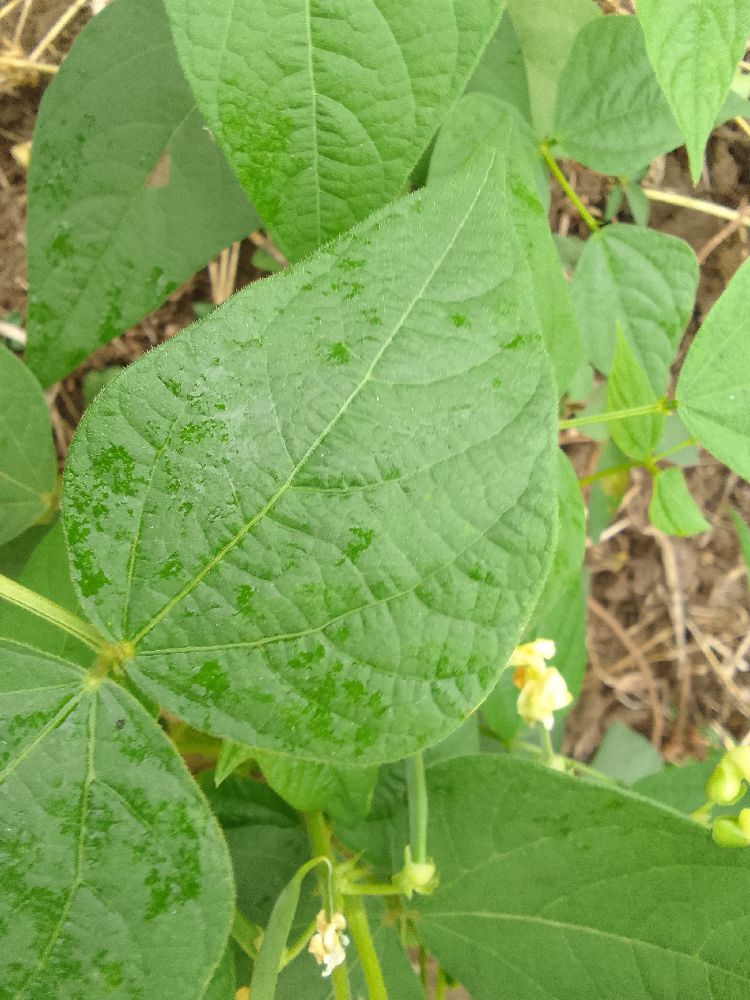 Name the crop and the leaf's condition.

common bean, healthy
